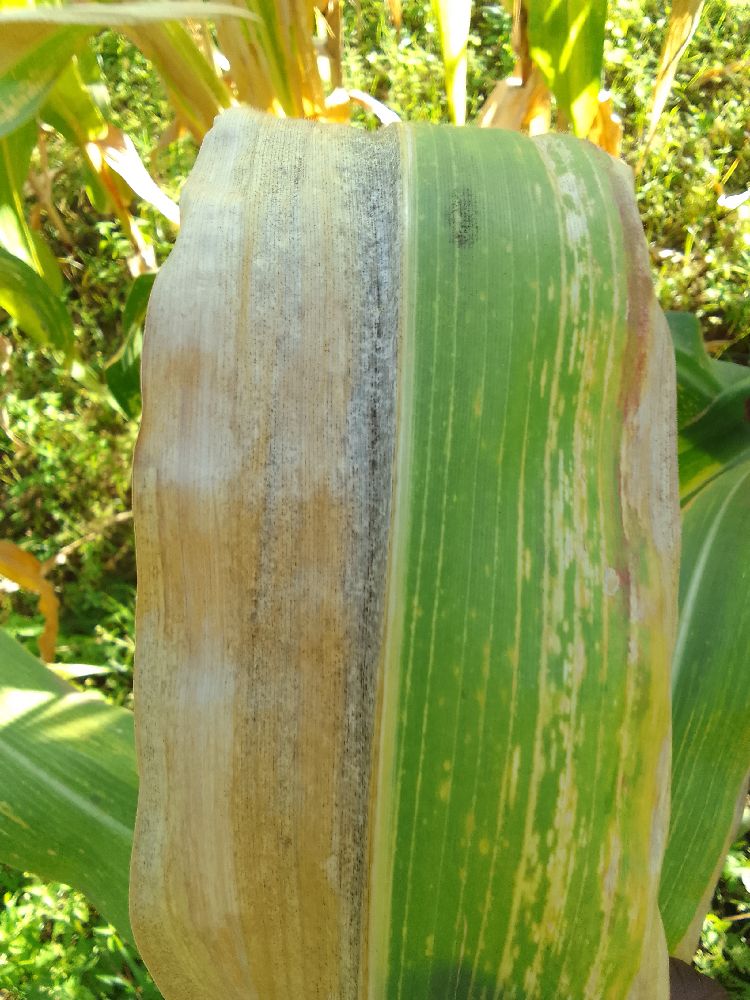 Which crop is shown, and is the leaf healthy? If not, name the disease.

maize, maize lethal necrosis
